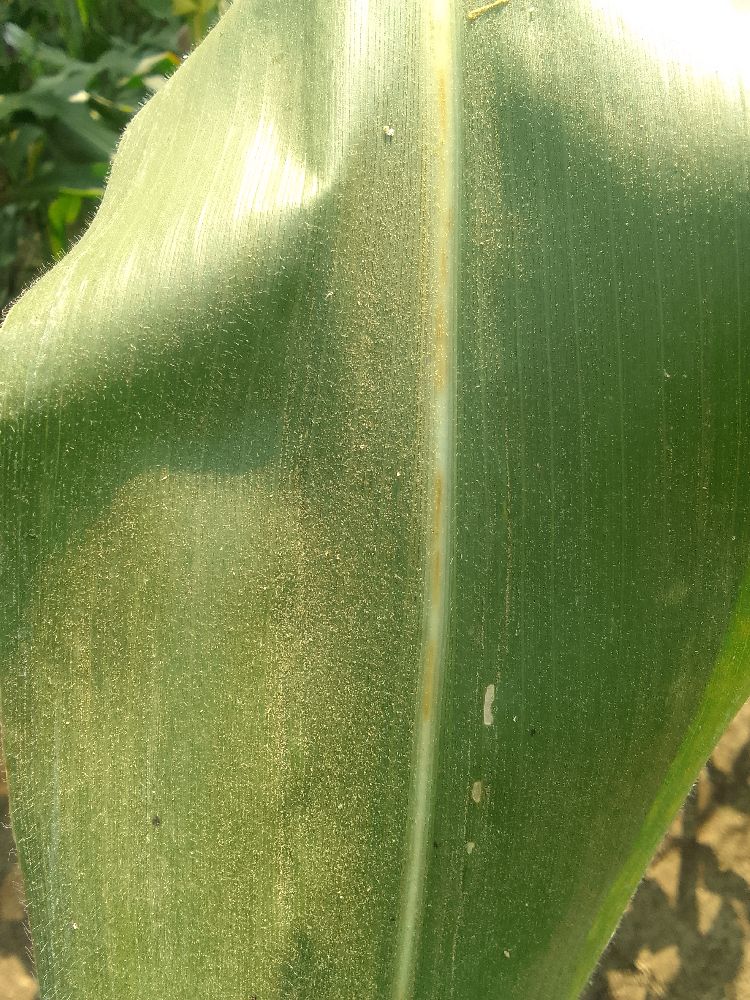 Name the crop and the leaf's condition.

maize, healthy
